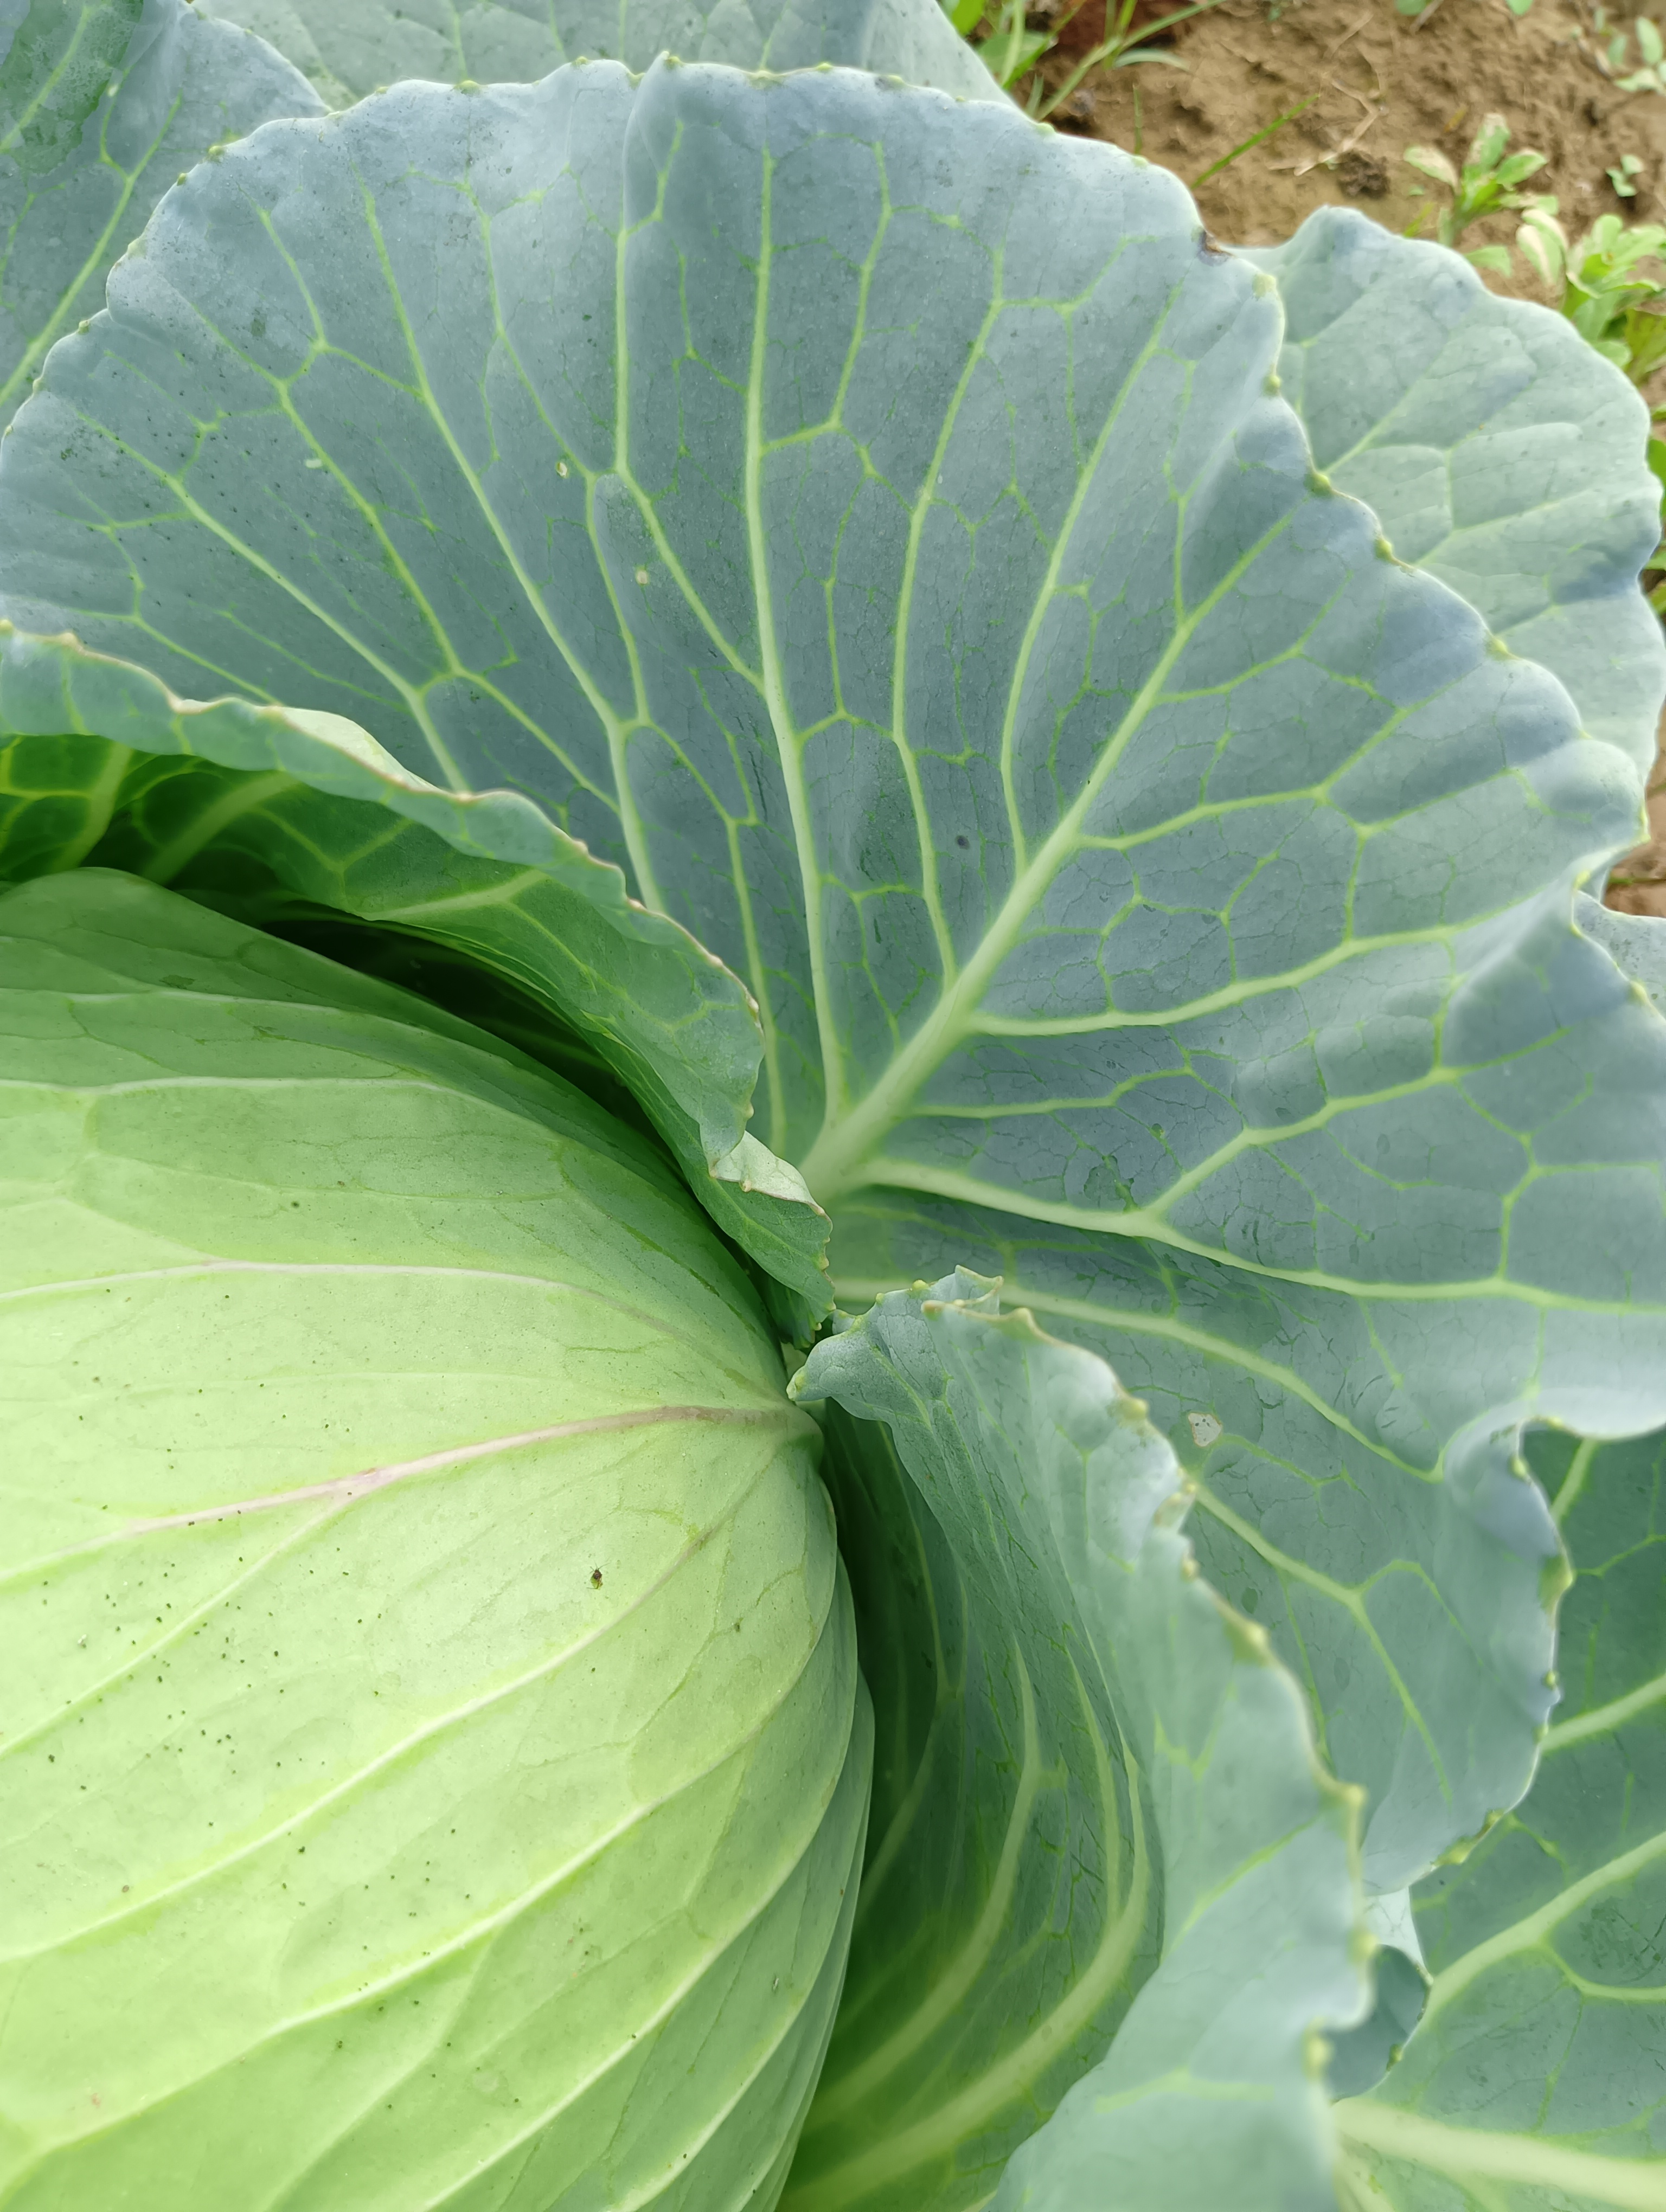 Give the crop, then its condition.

cabbage, healthy
